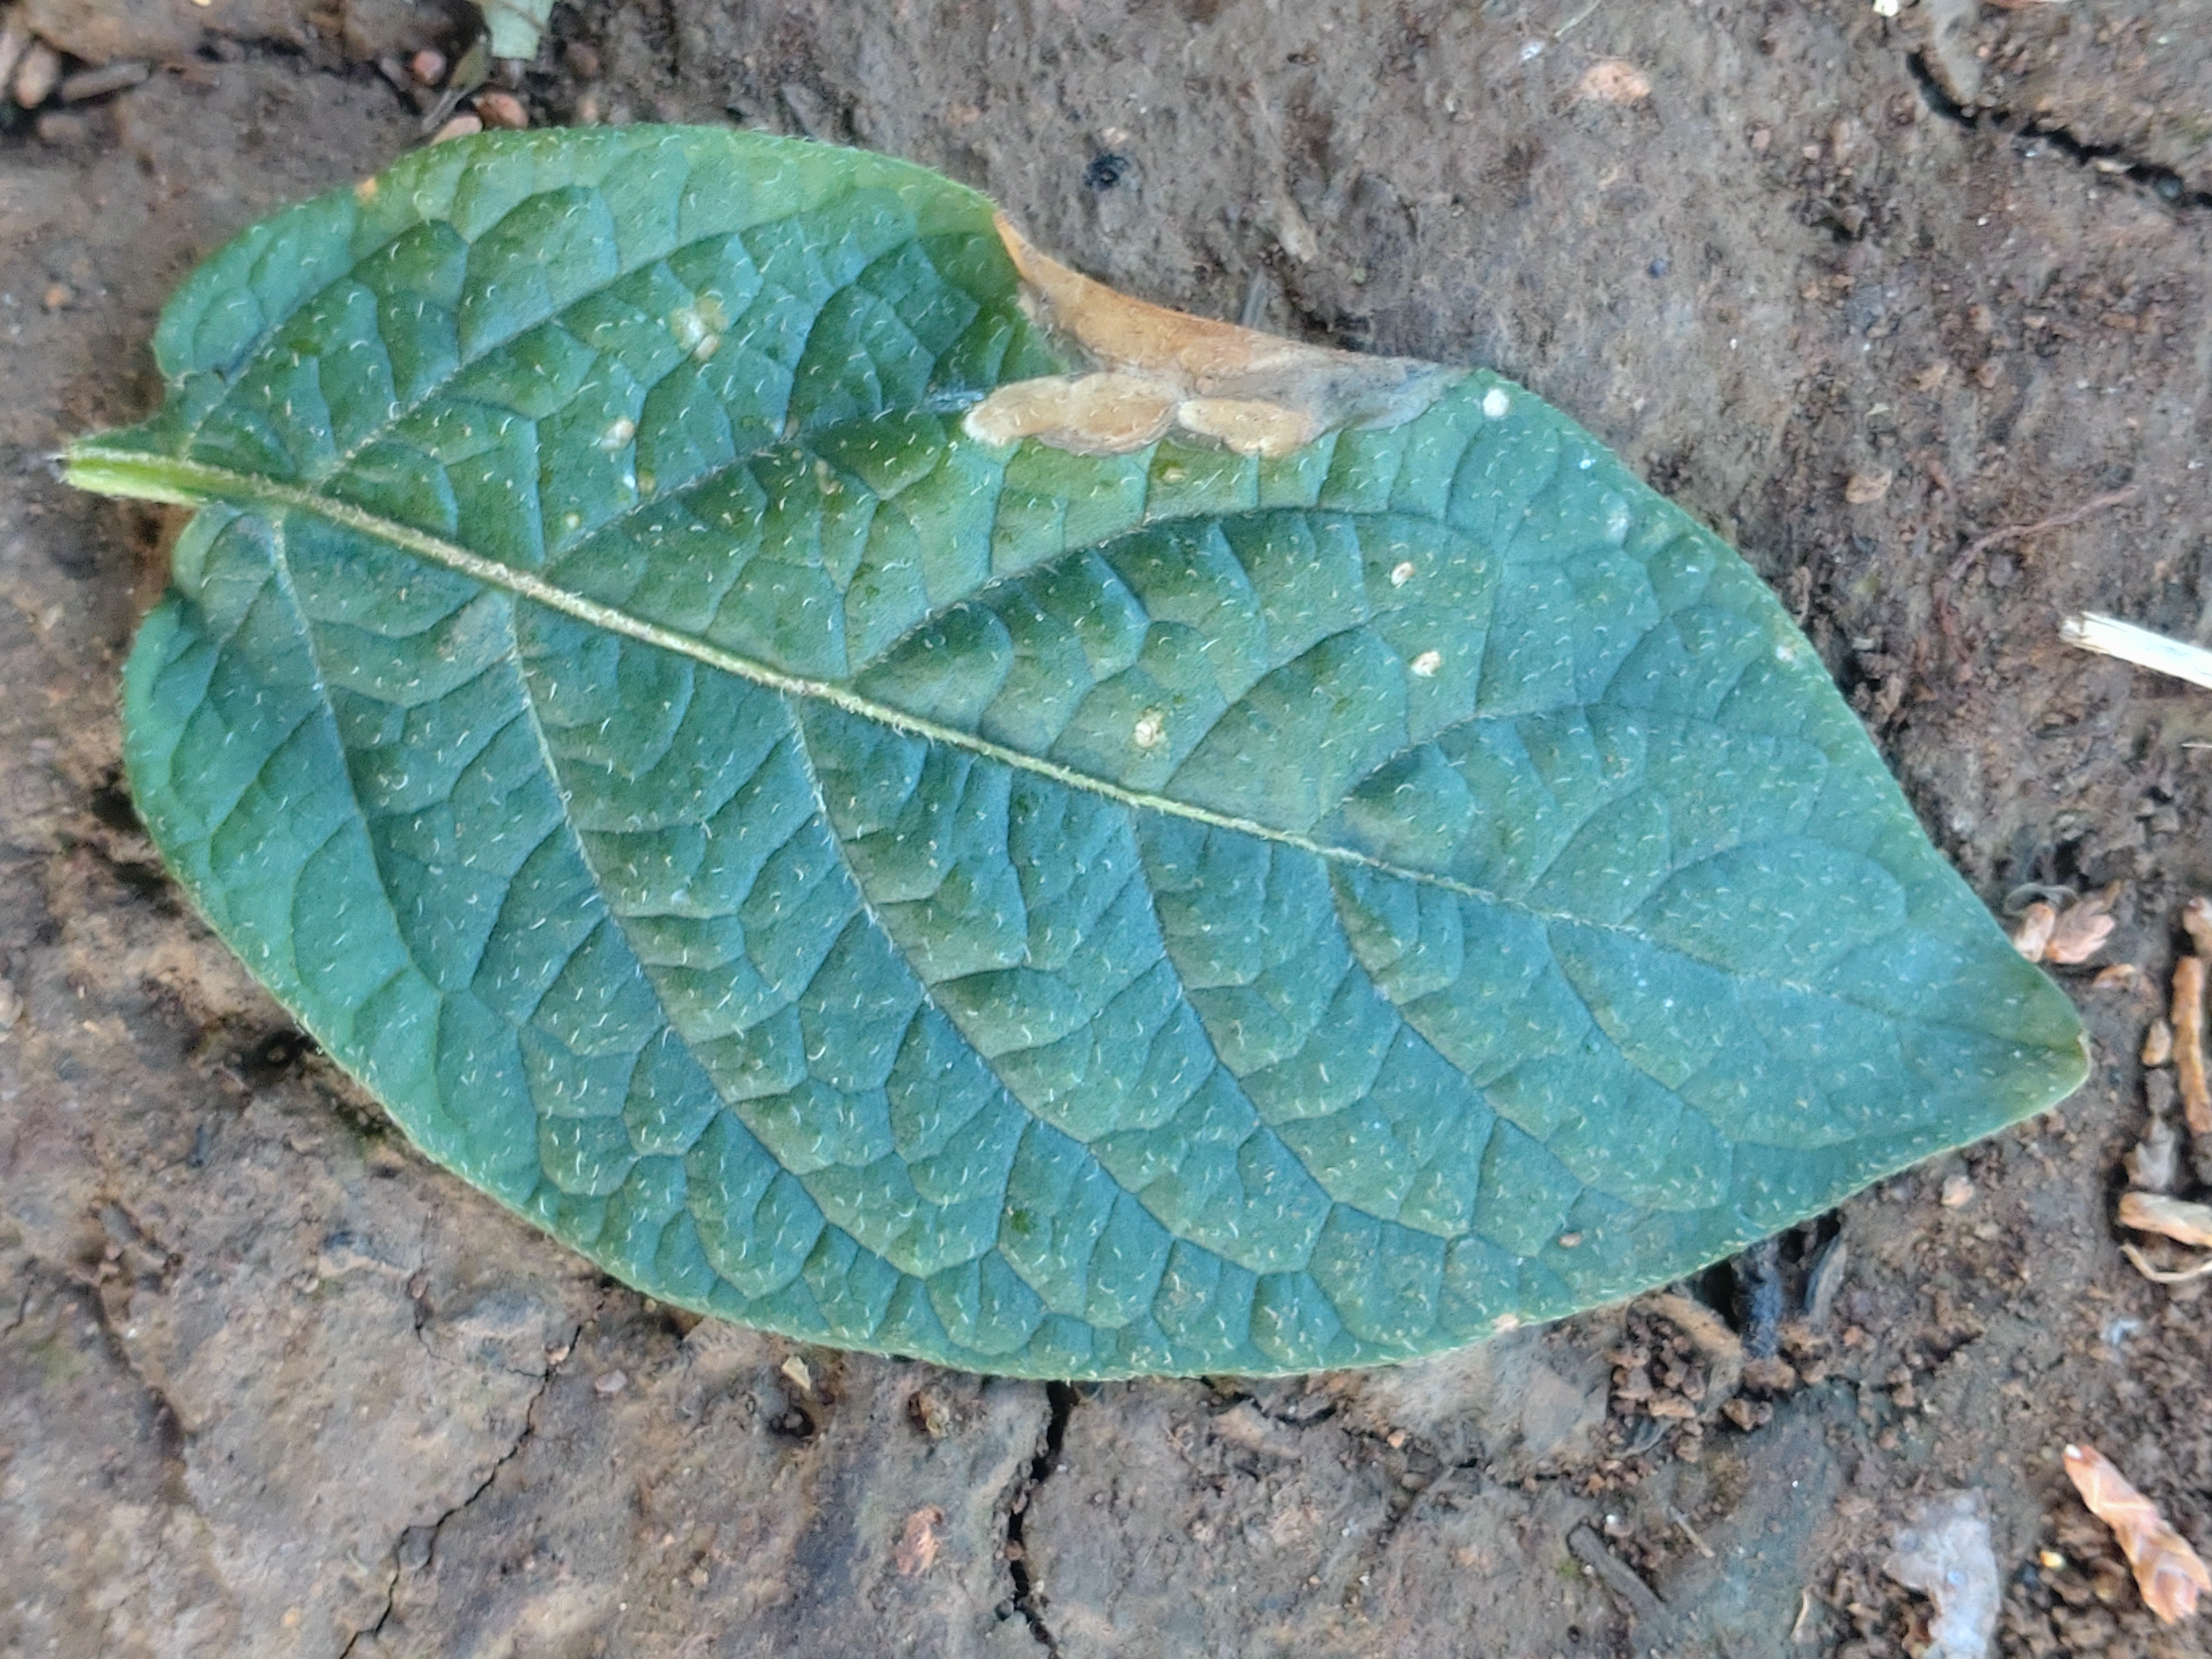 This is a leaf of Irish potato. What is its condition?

early blight
